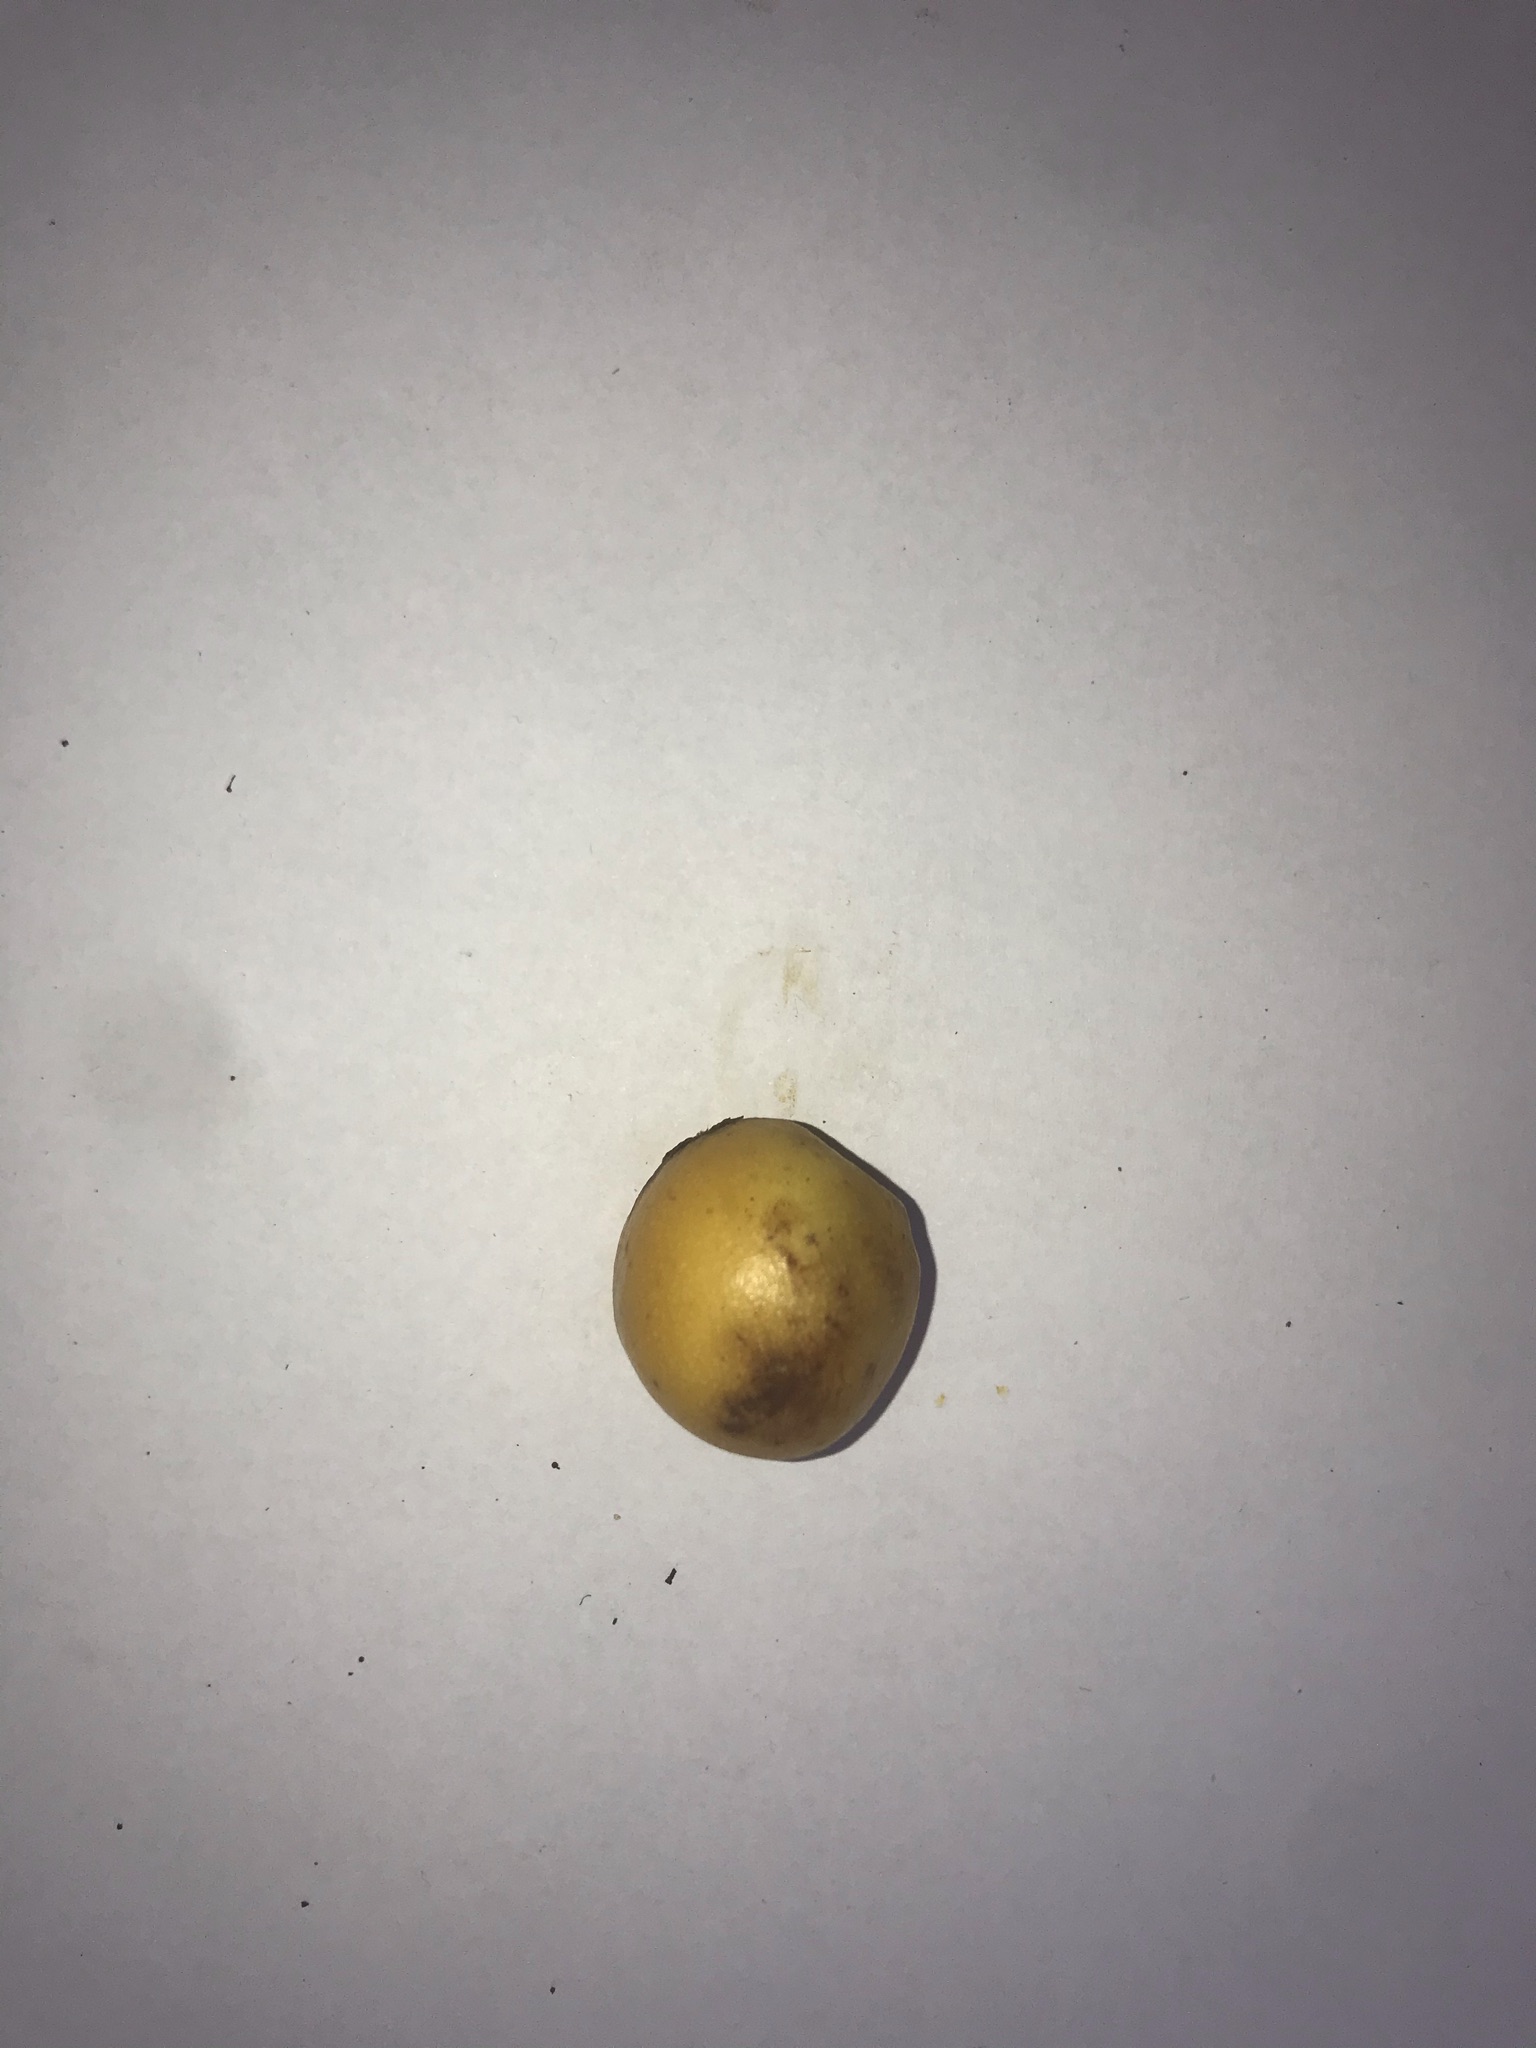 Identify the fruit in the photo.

abiu
